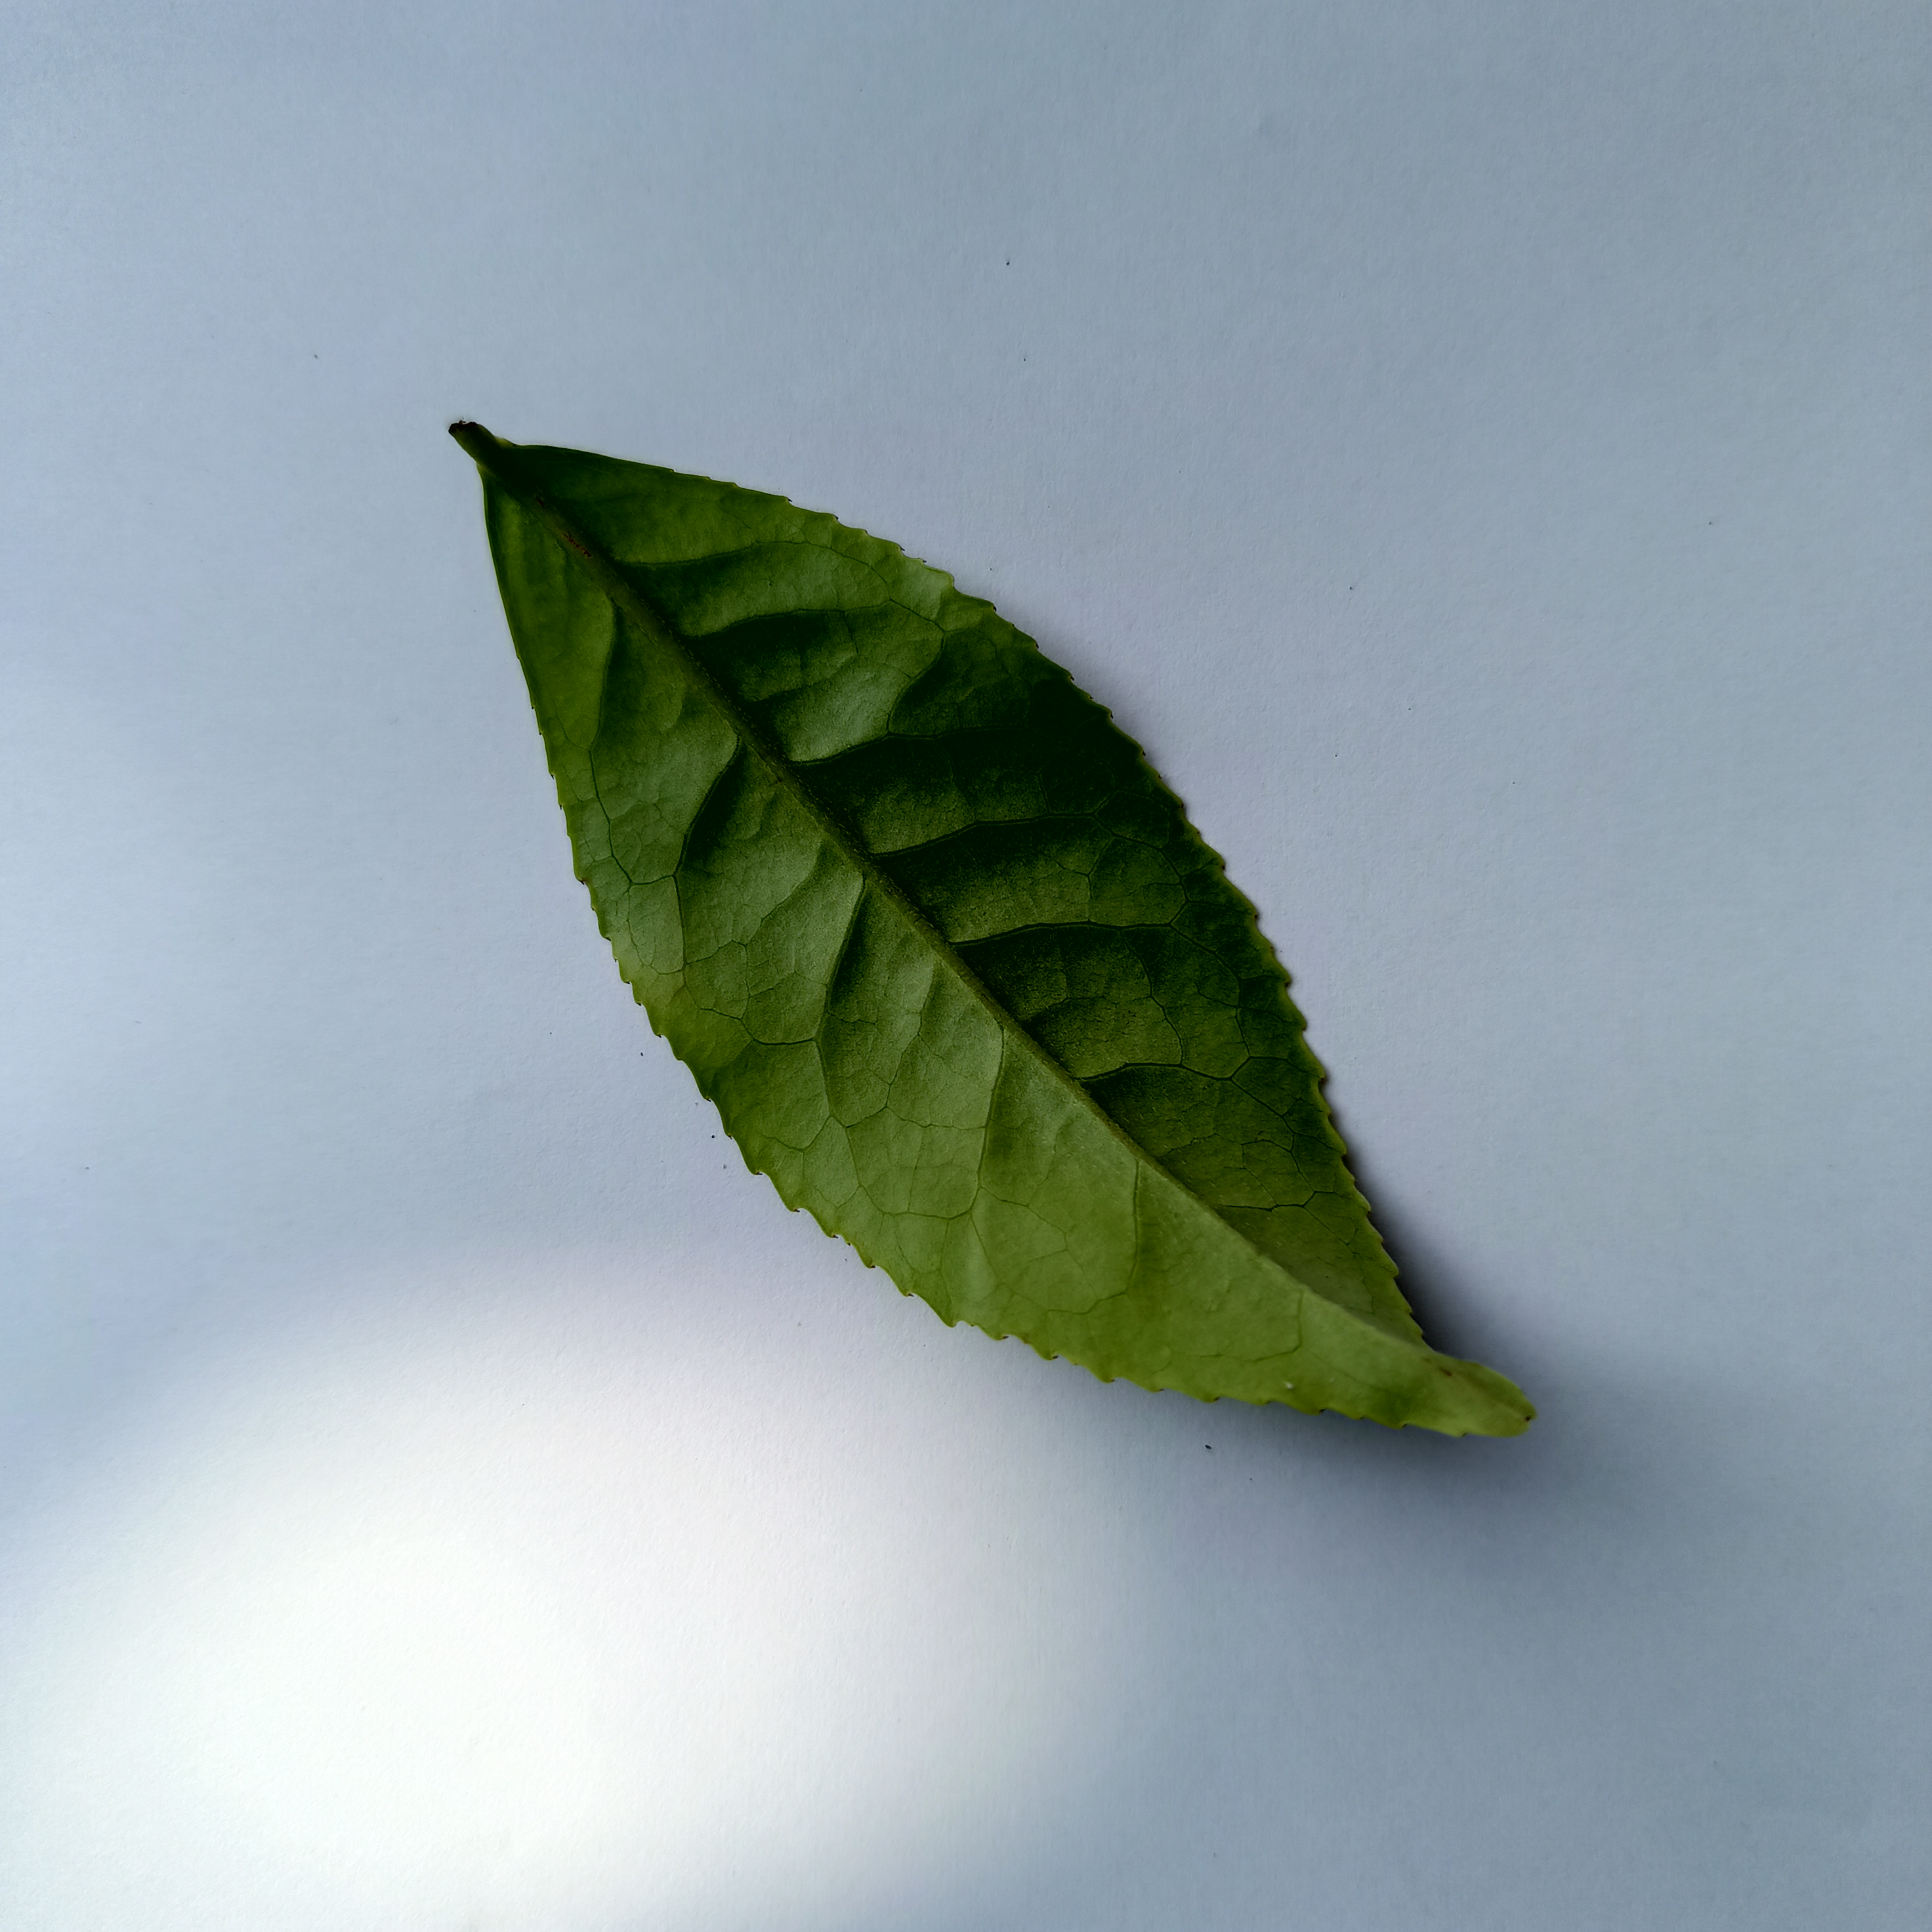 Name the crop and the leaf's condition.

tea, healthy
